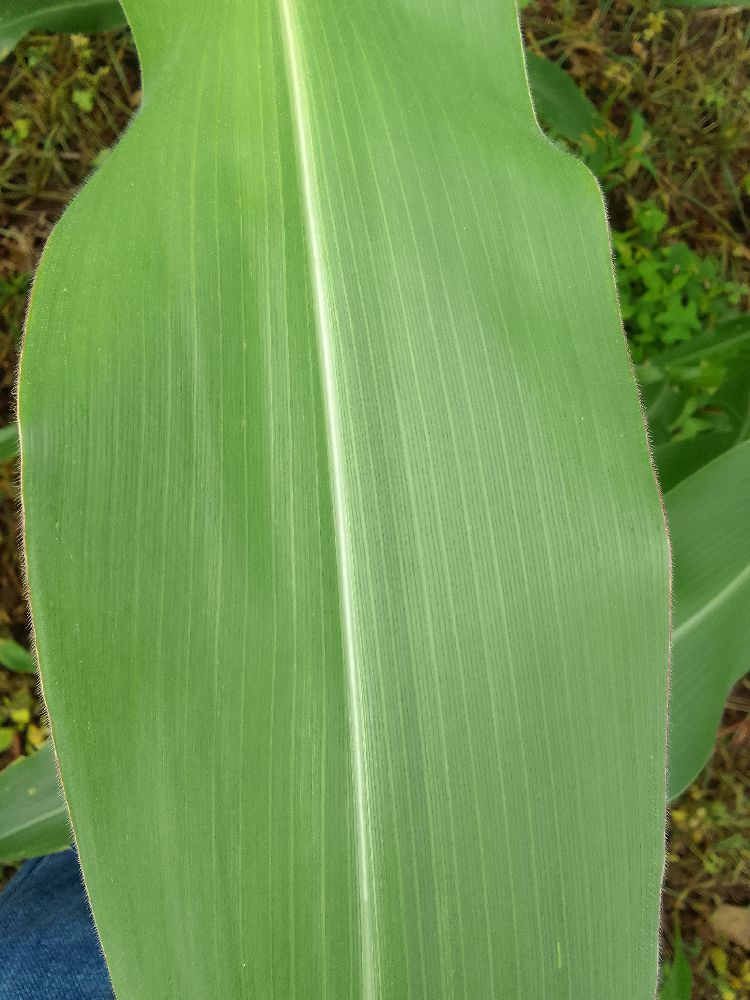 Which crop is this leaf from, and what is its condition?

maize, healthy
